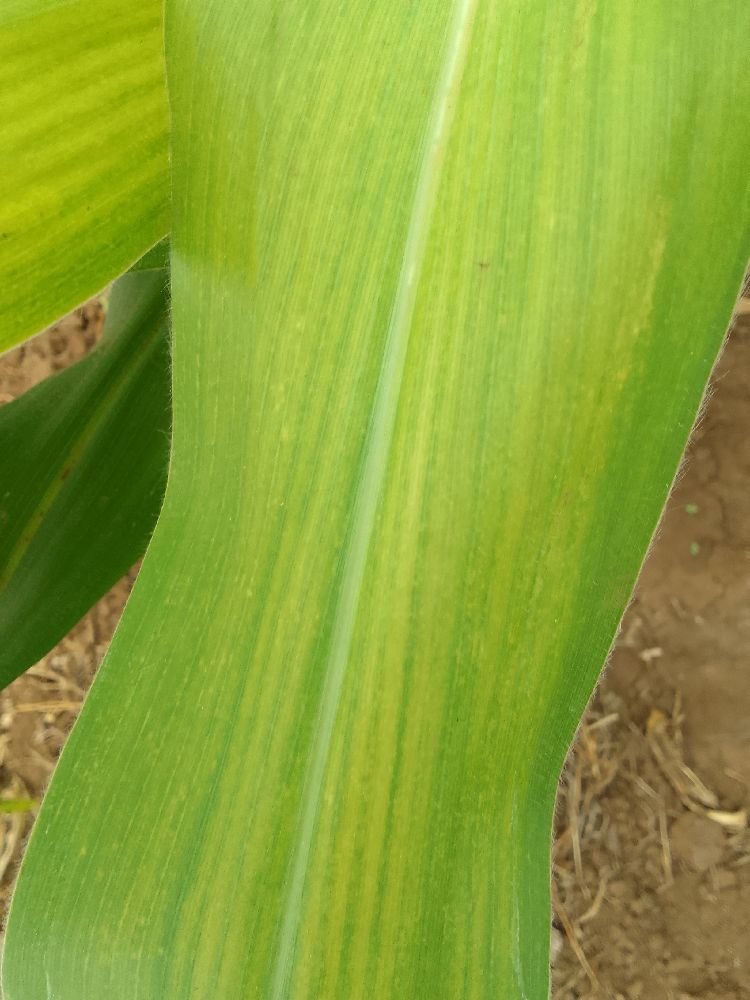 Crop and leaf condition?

maize, maize lethal necrosis
